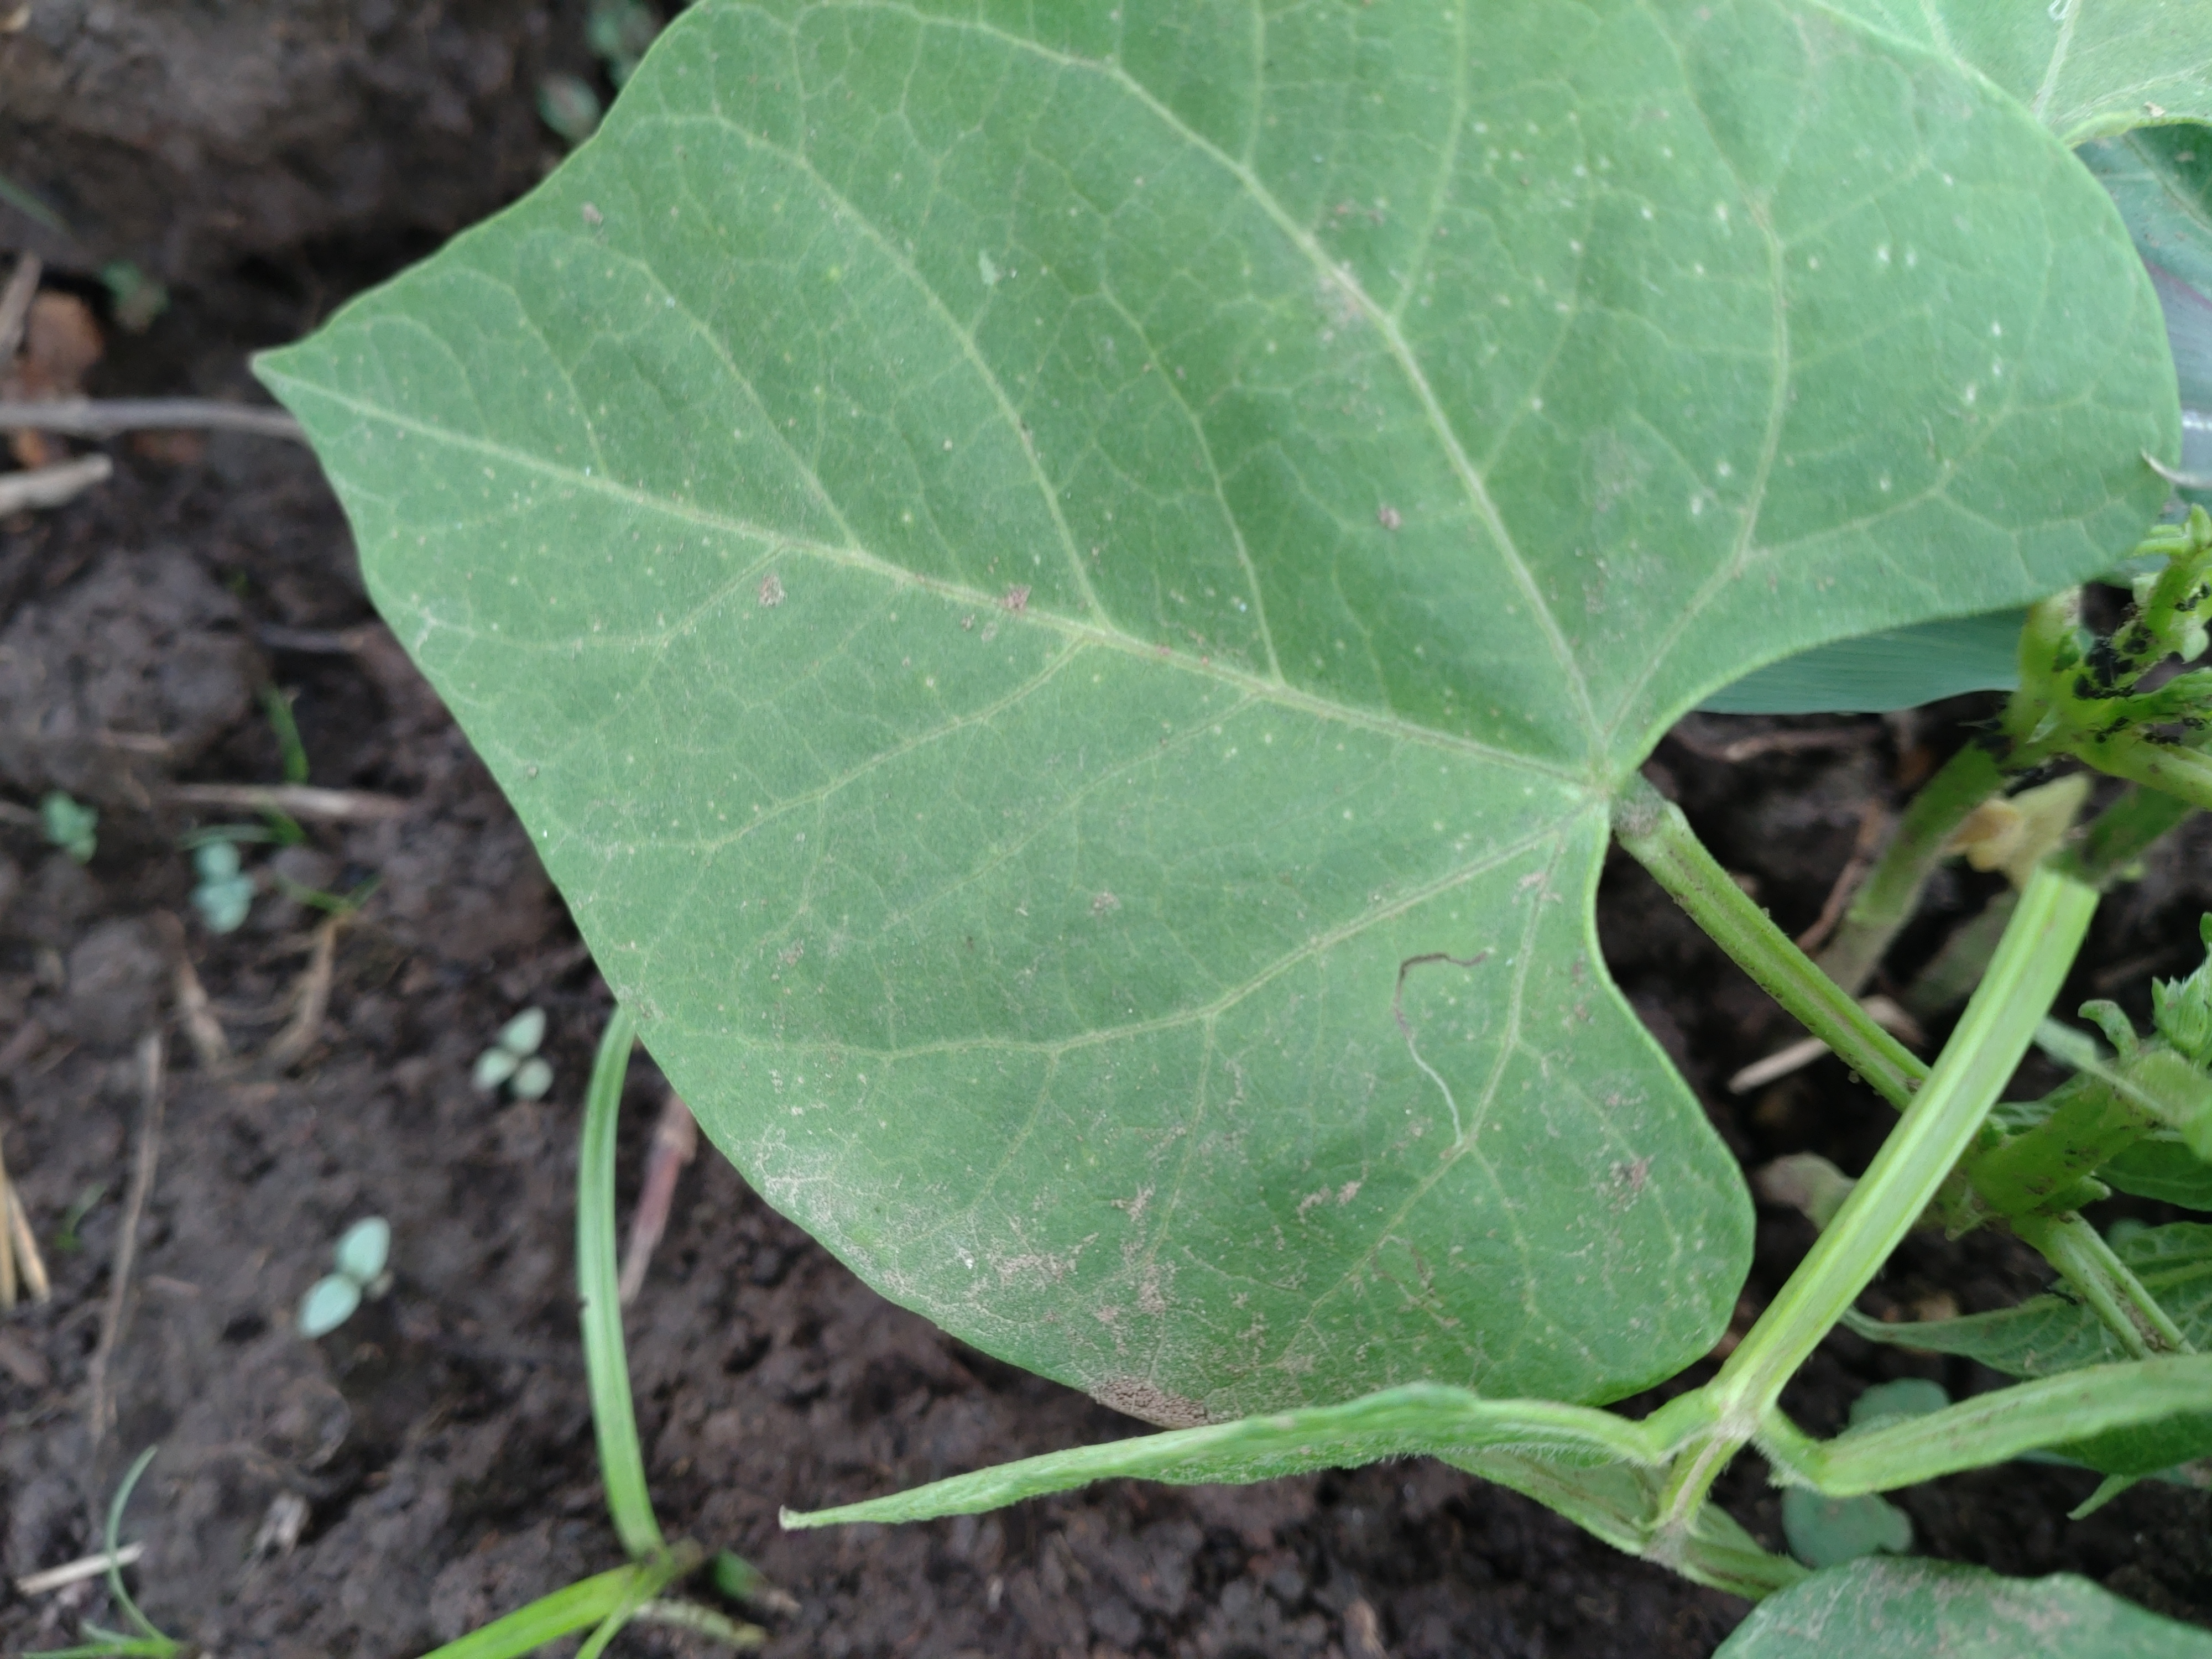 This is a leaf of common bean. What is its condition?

healthy
